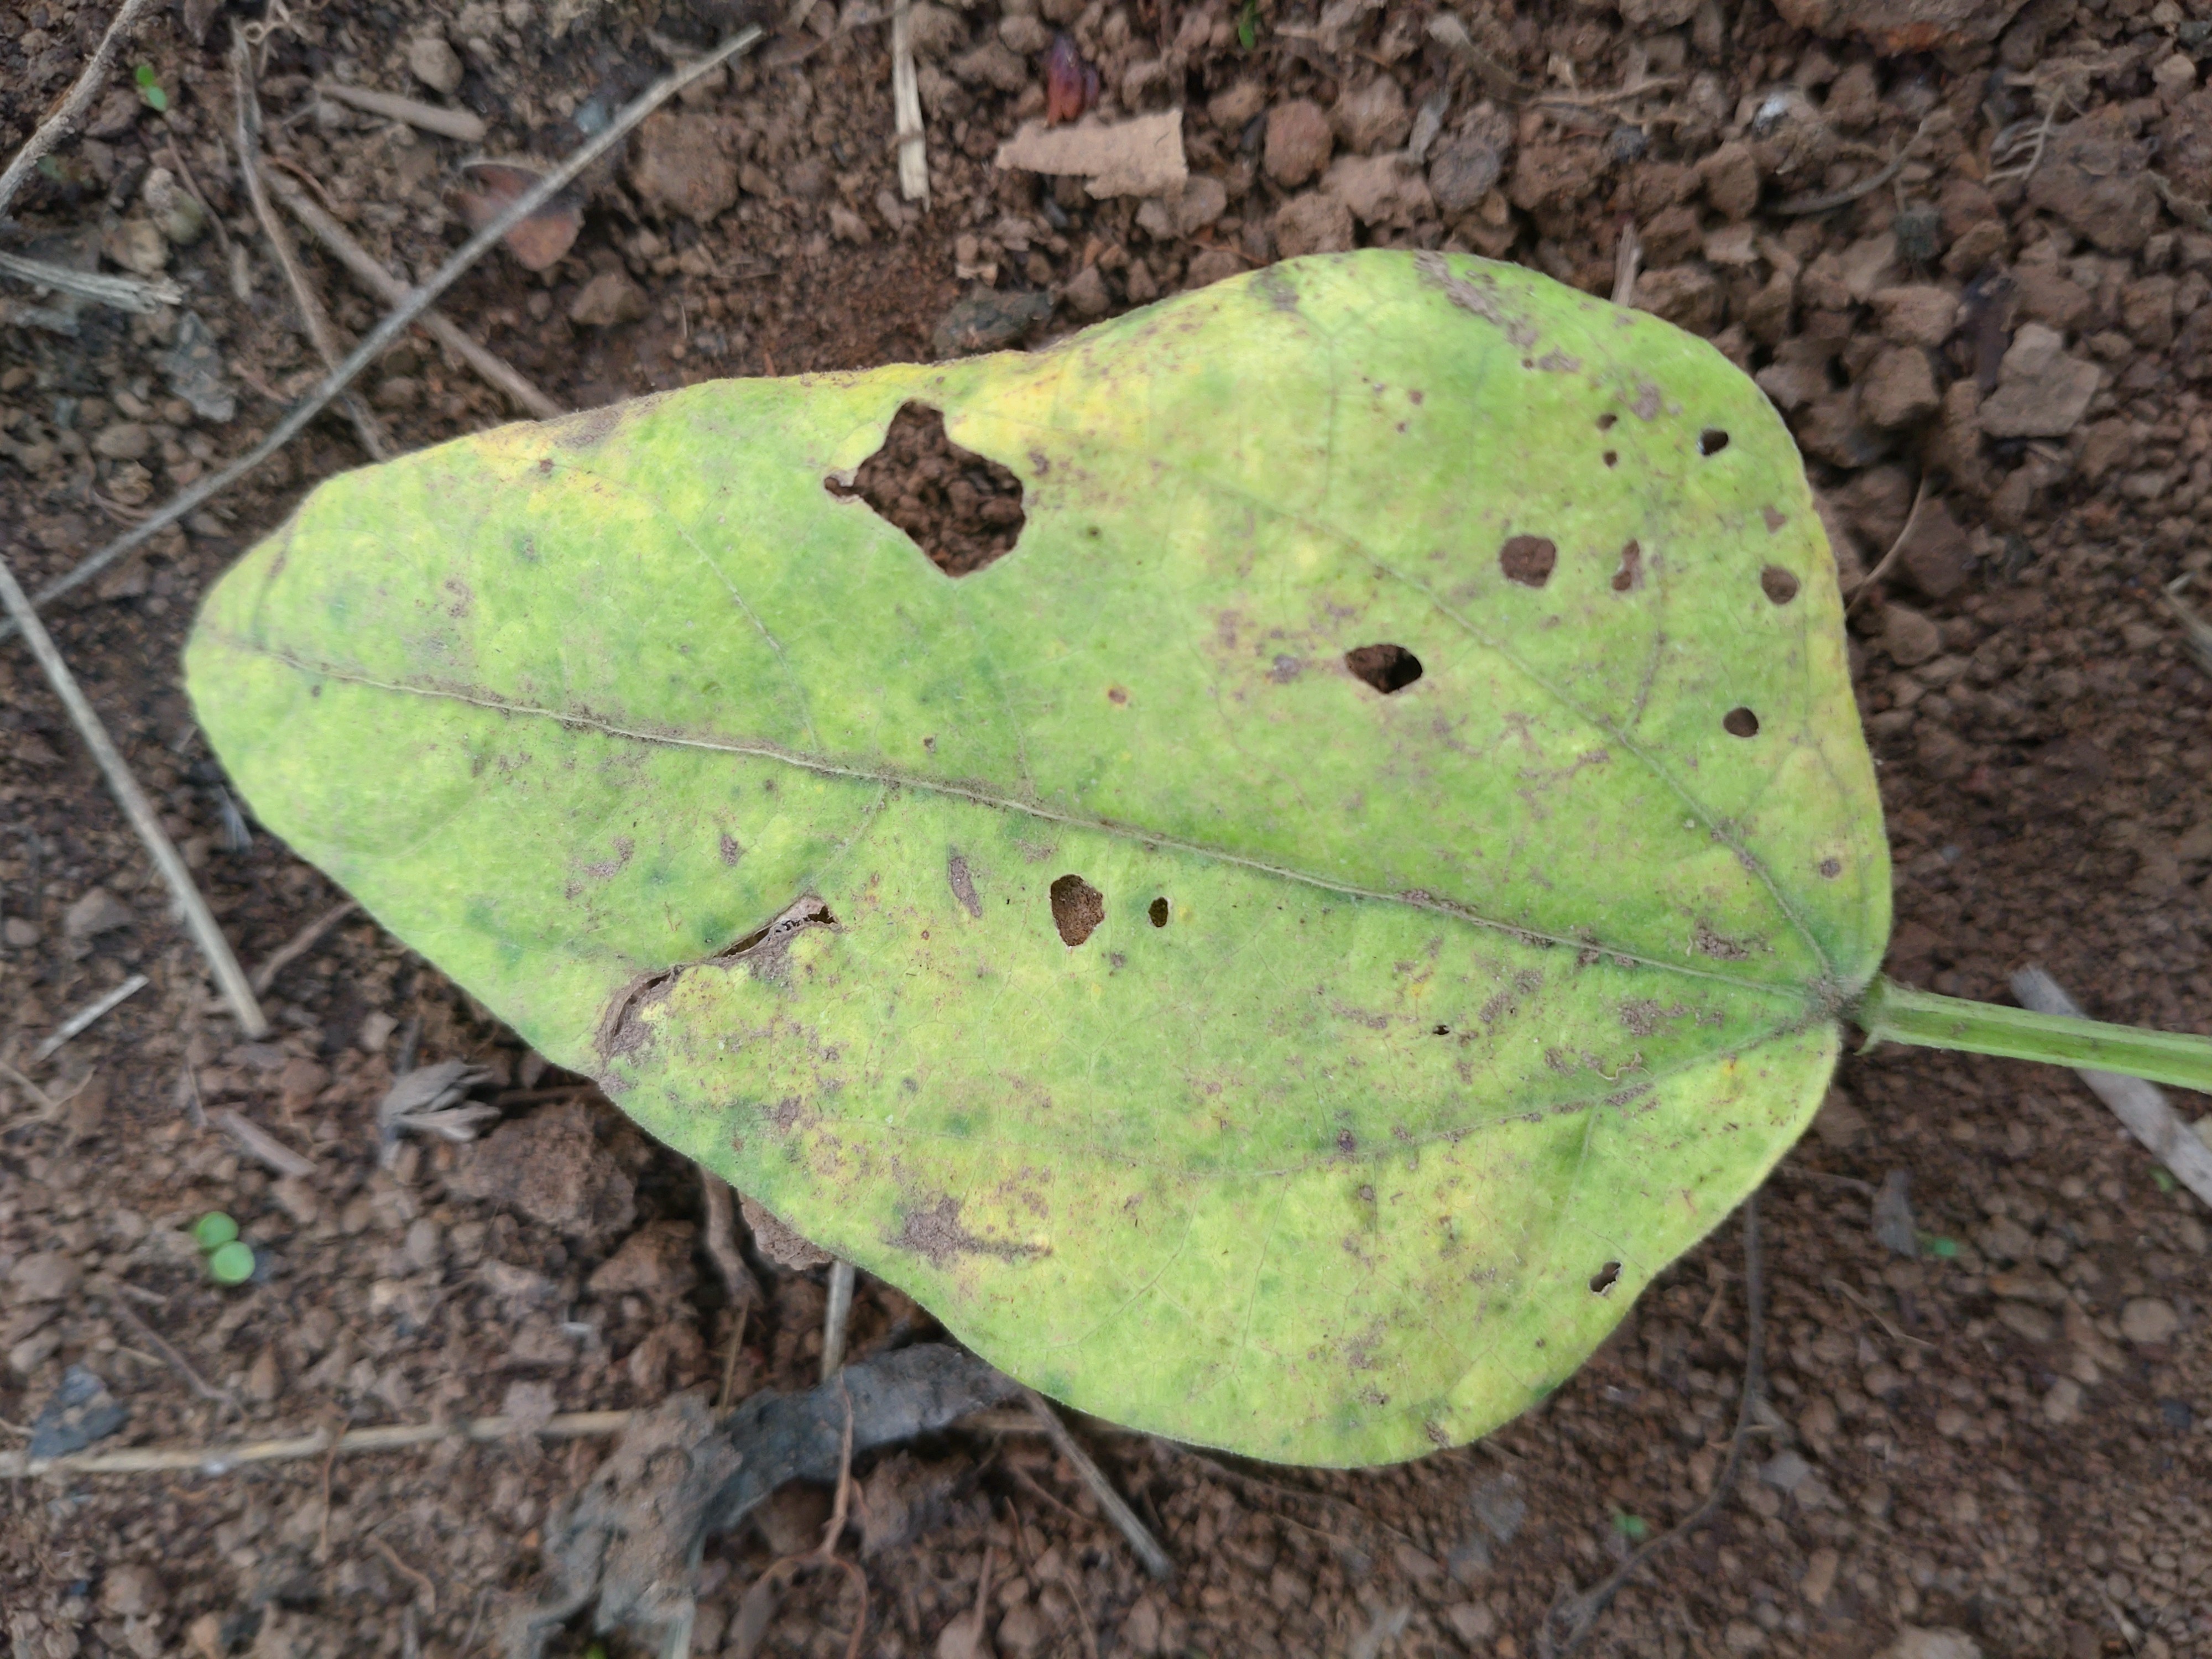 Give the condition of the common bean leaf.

rust
